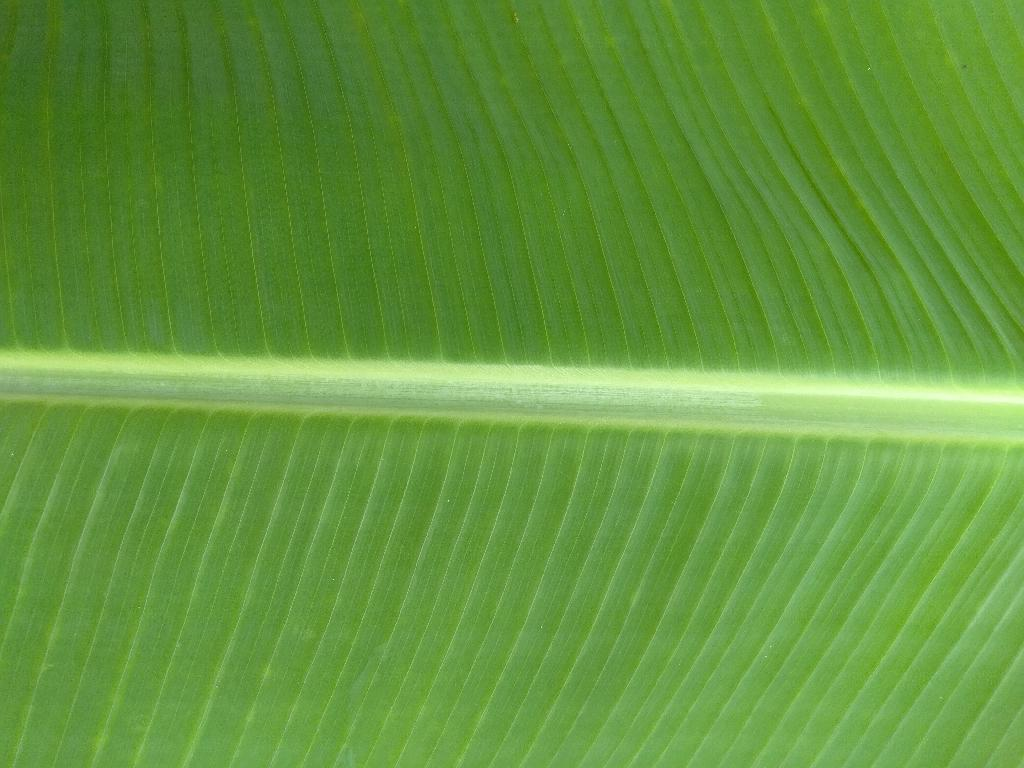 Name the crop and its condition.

banana, healthy
